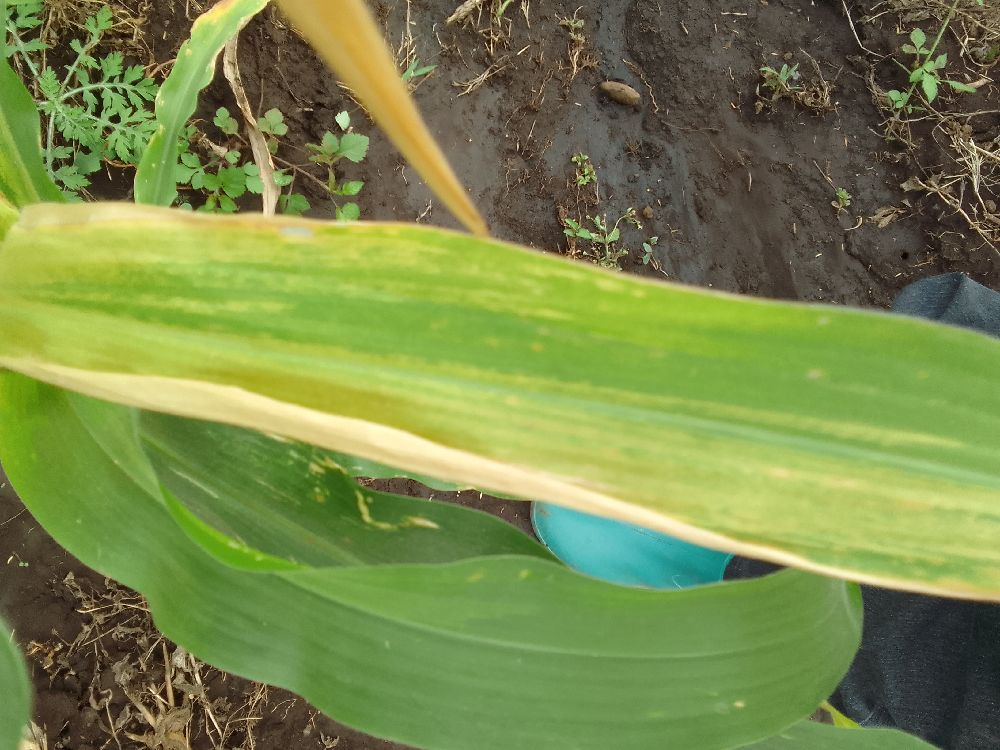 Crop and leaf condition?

maize, maize lethal necrosis
